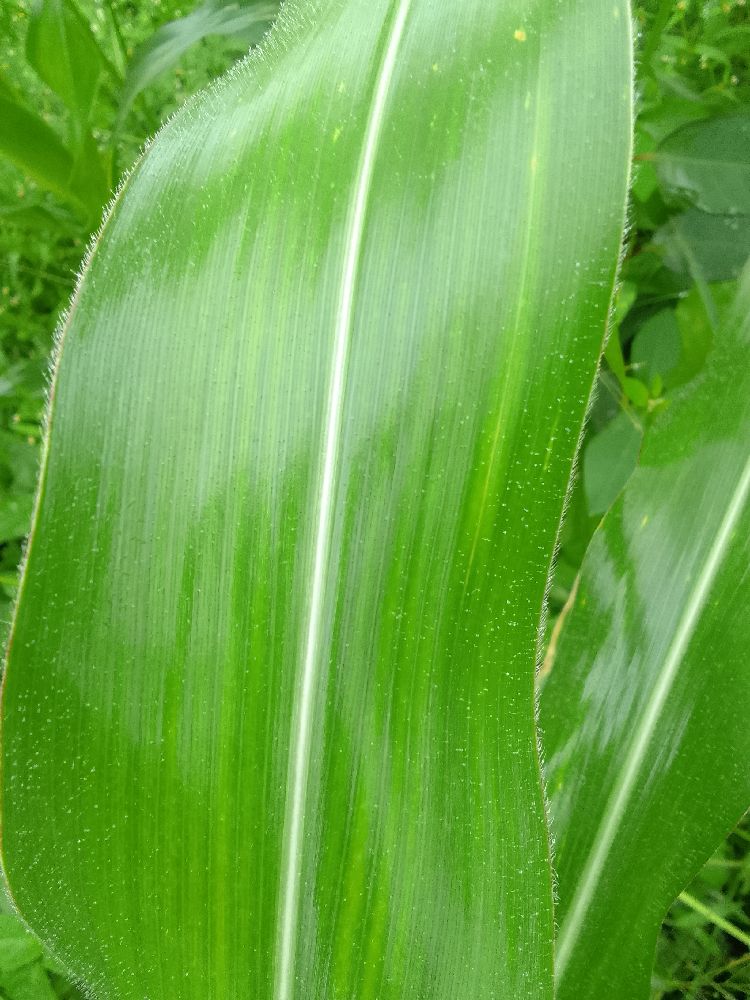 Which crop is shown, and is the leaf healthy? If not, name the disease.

maize, healthy
